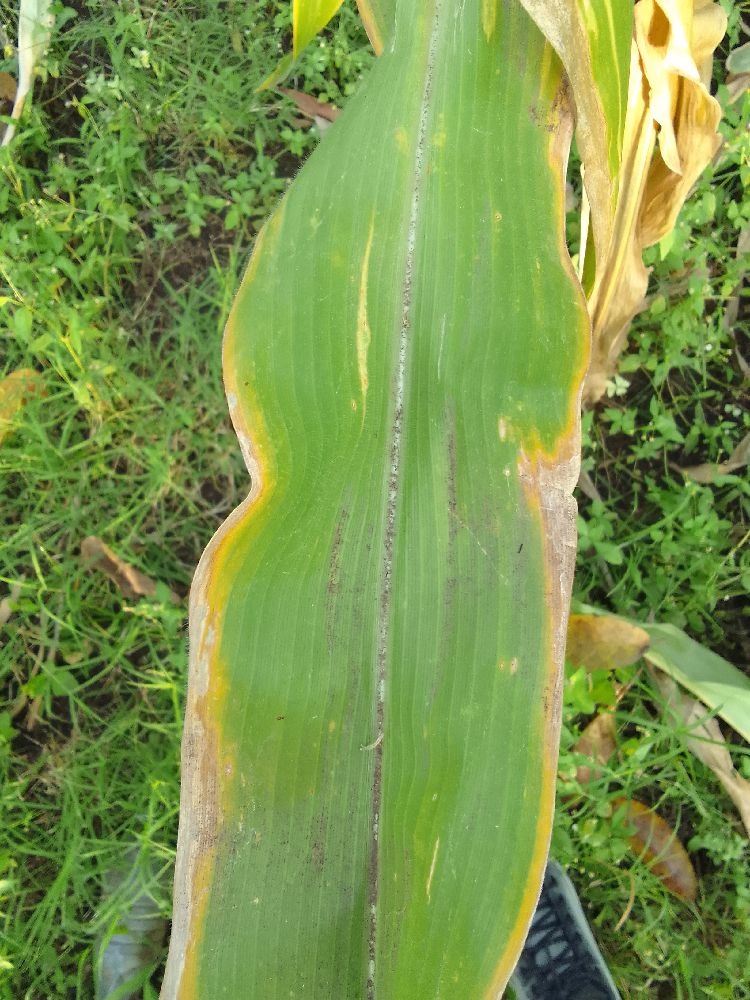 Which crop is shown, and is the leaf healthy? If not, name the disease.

maize, maize lethal necrosis
